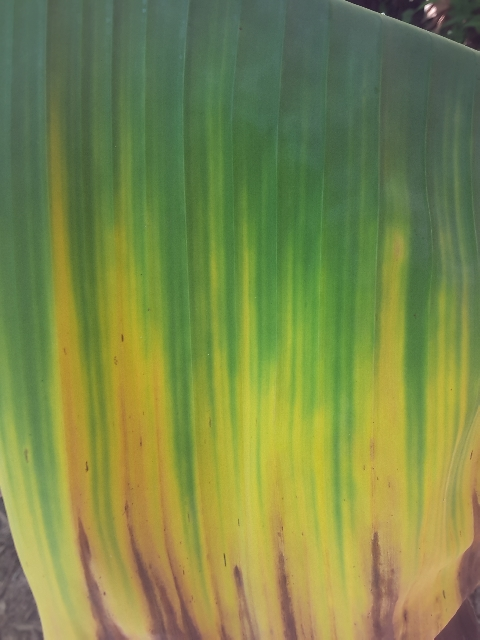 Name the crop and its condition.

banana, fusarium wilt race 1
